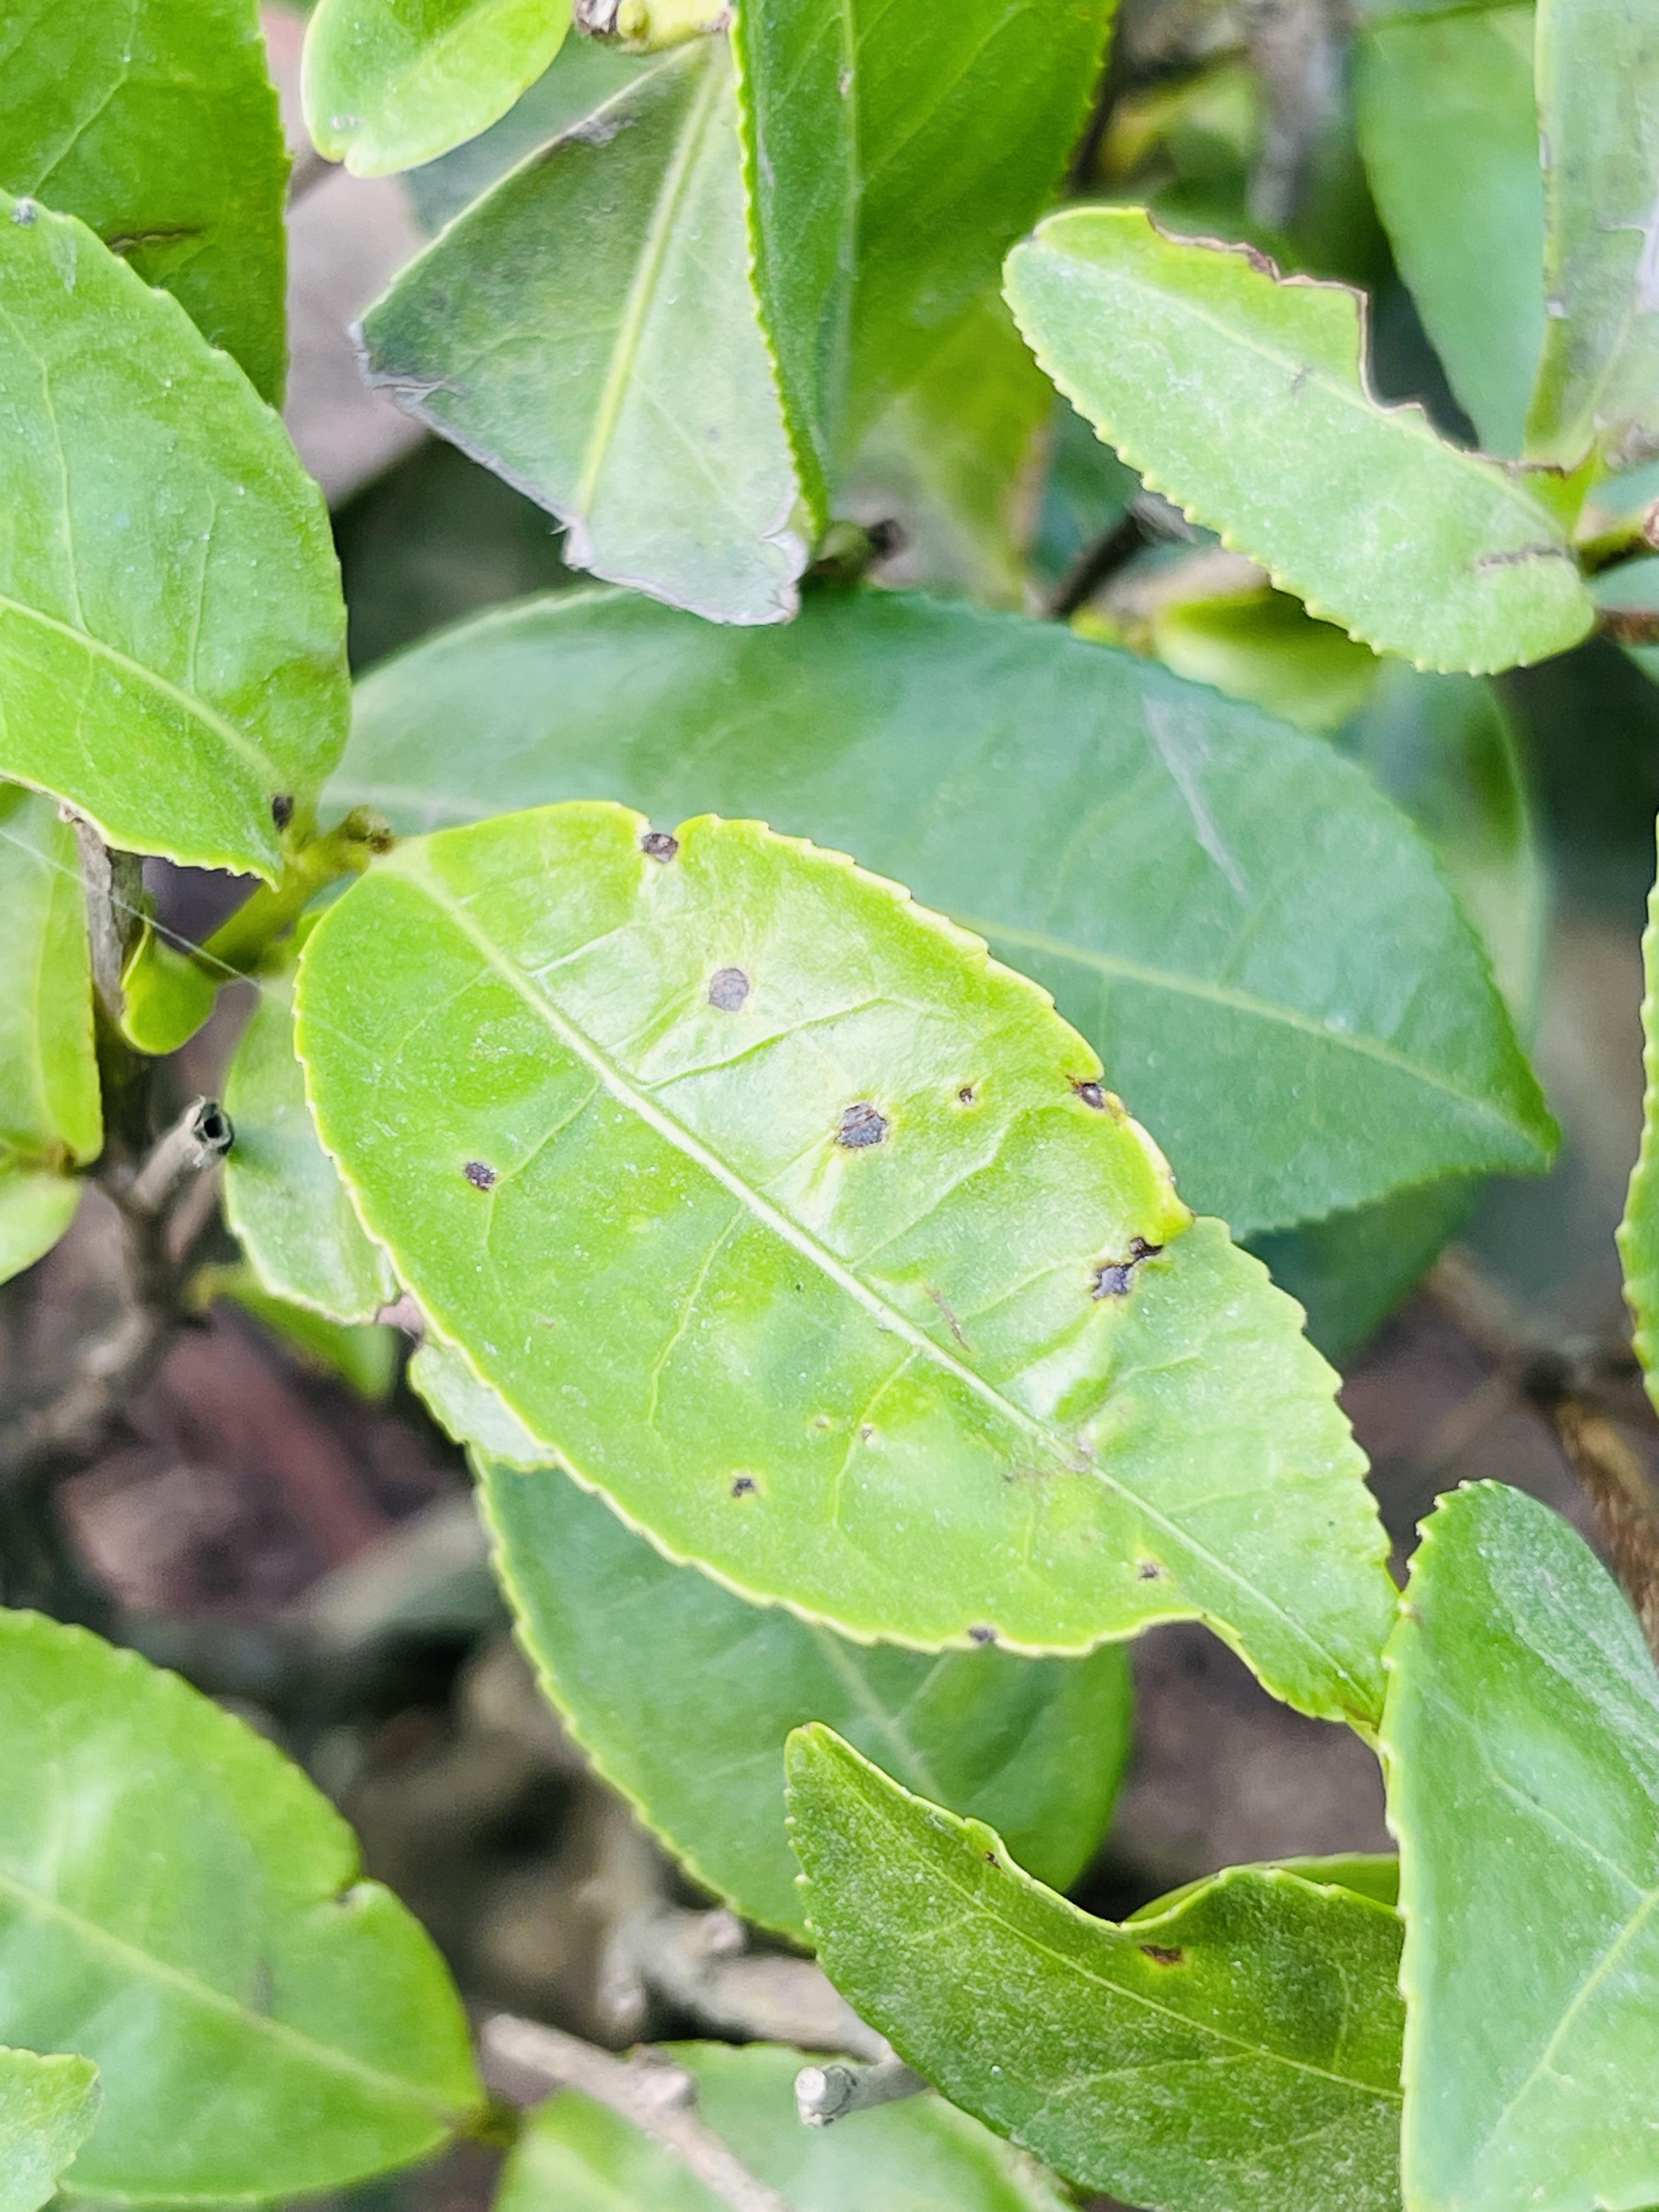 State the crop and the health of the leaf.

tea, helopeltis
